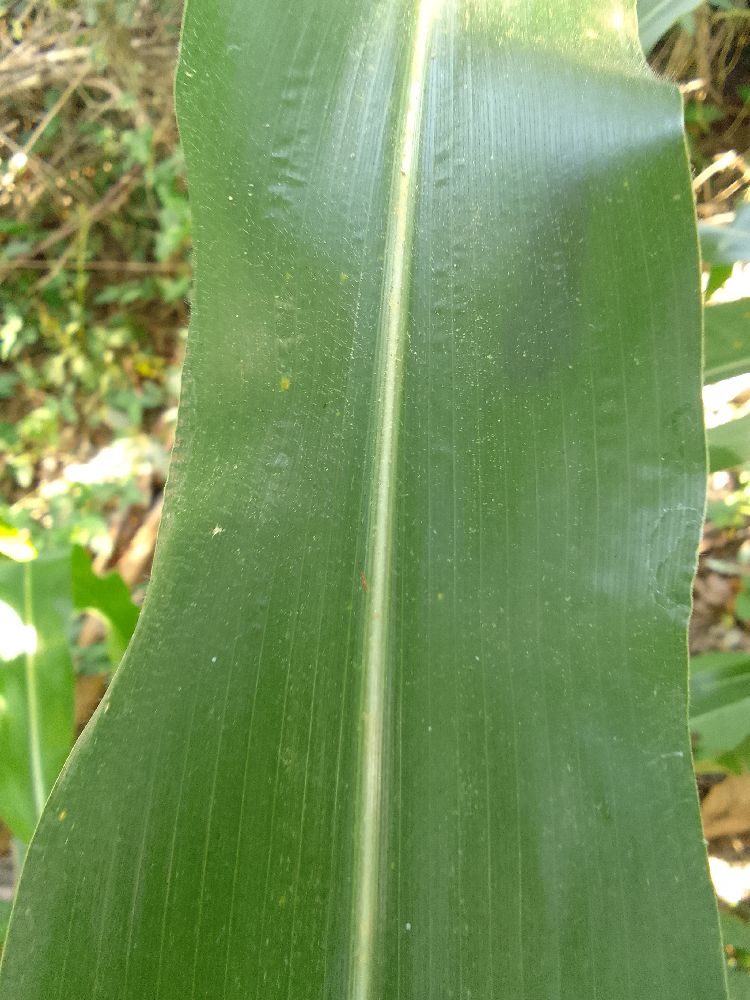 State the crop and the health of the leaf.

maize, healthy
